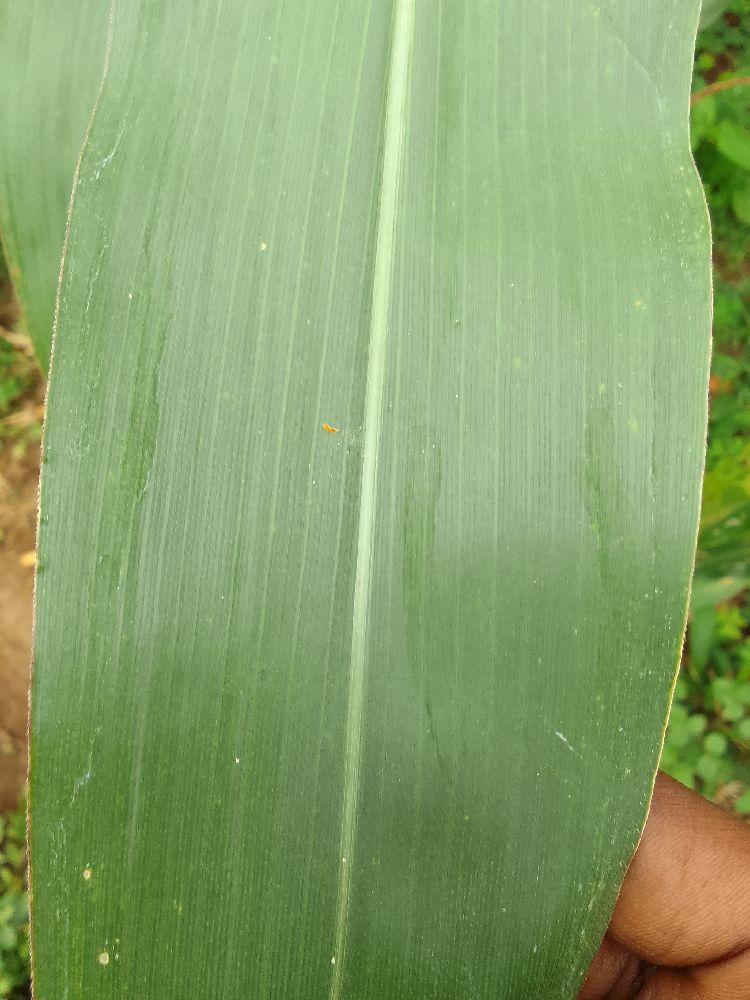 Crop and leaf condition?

maize, healthy
